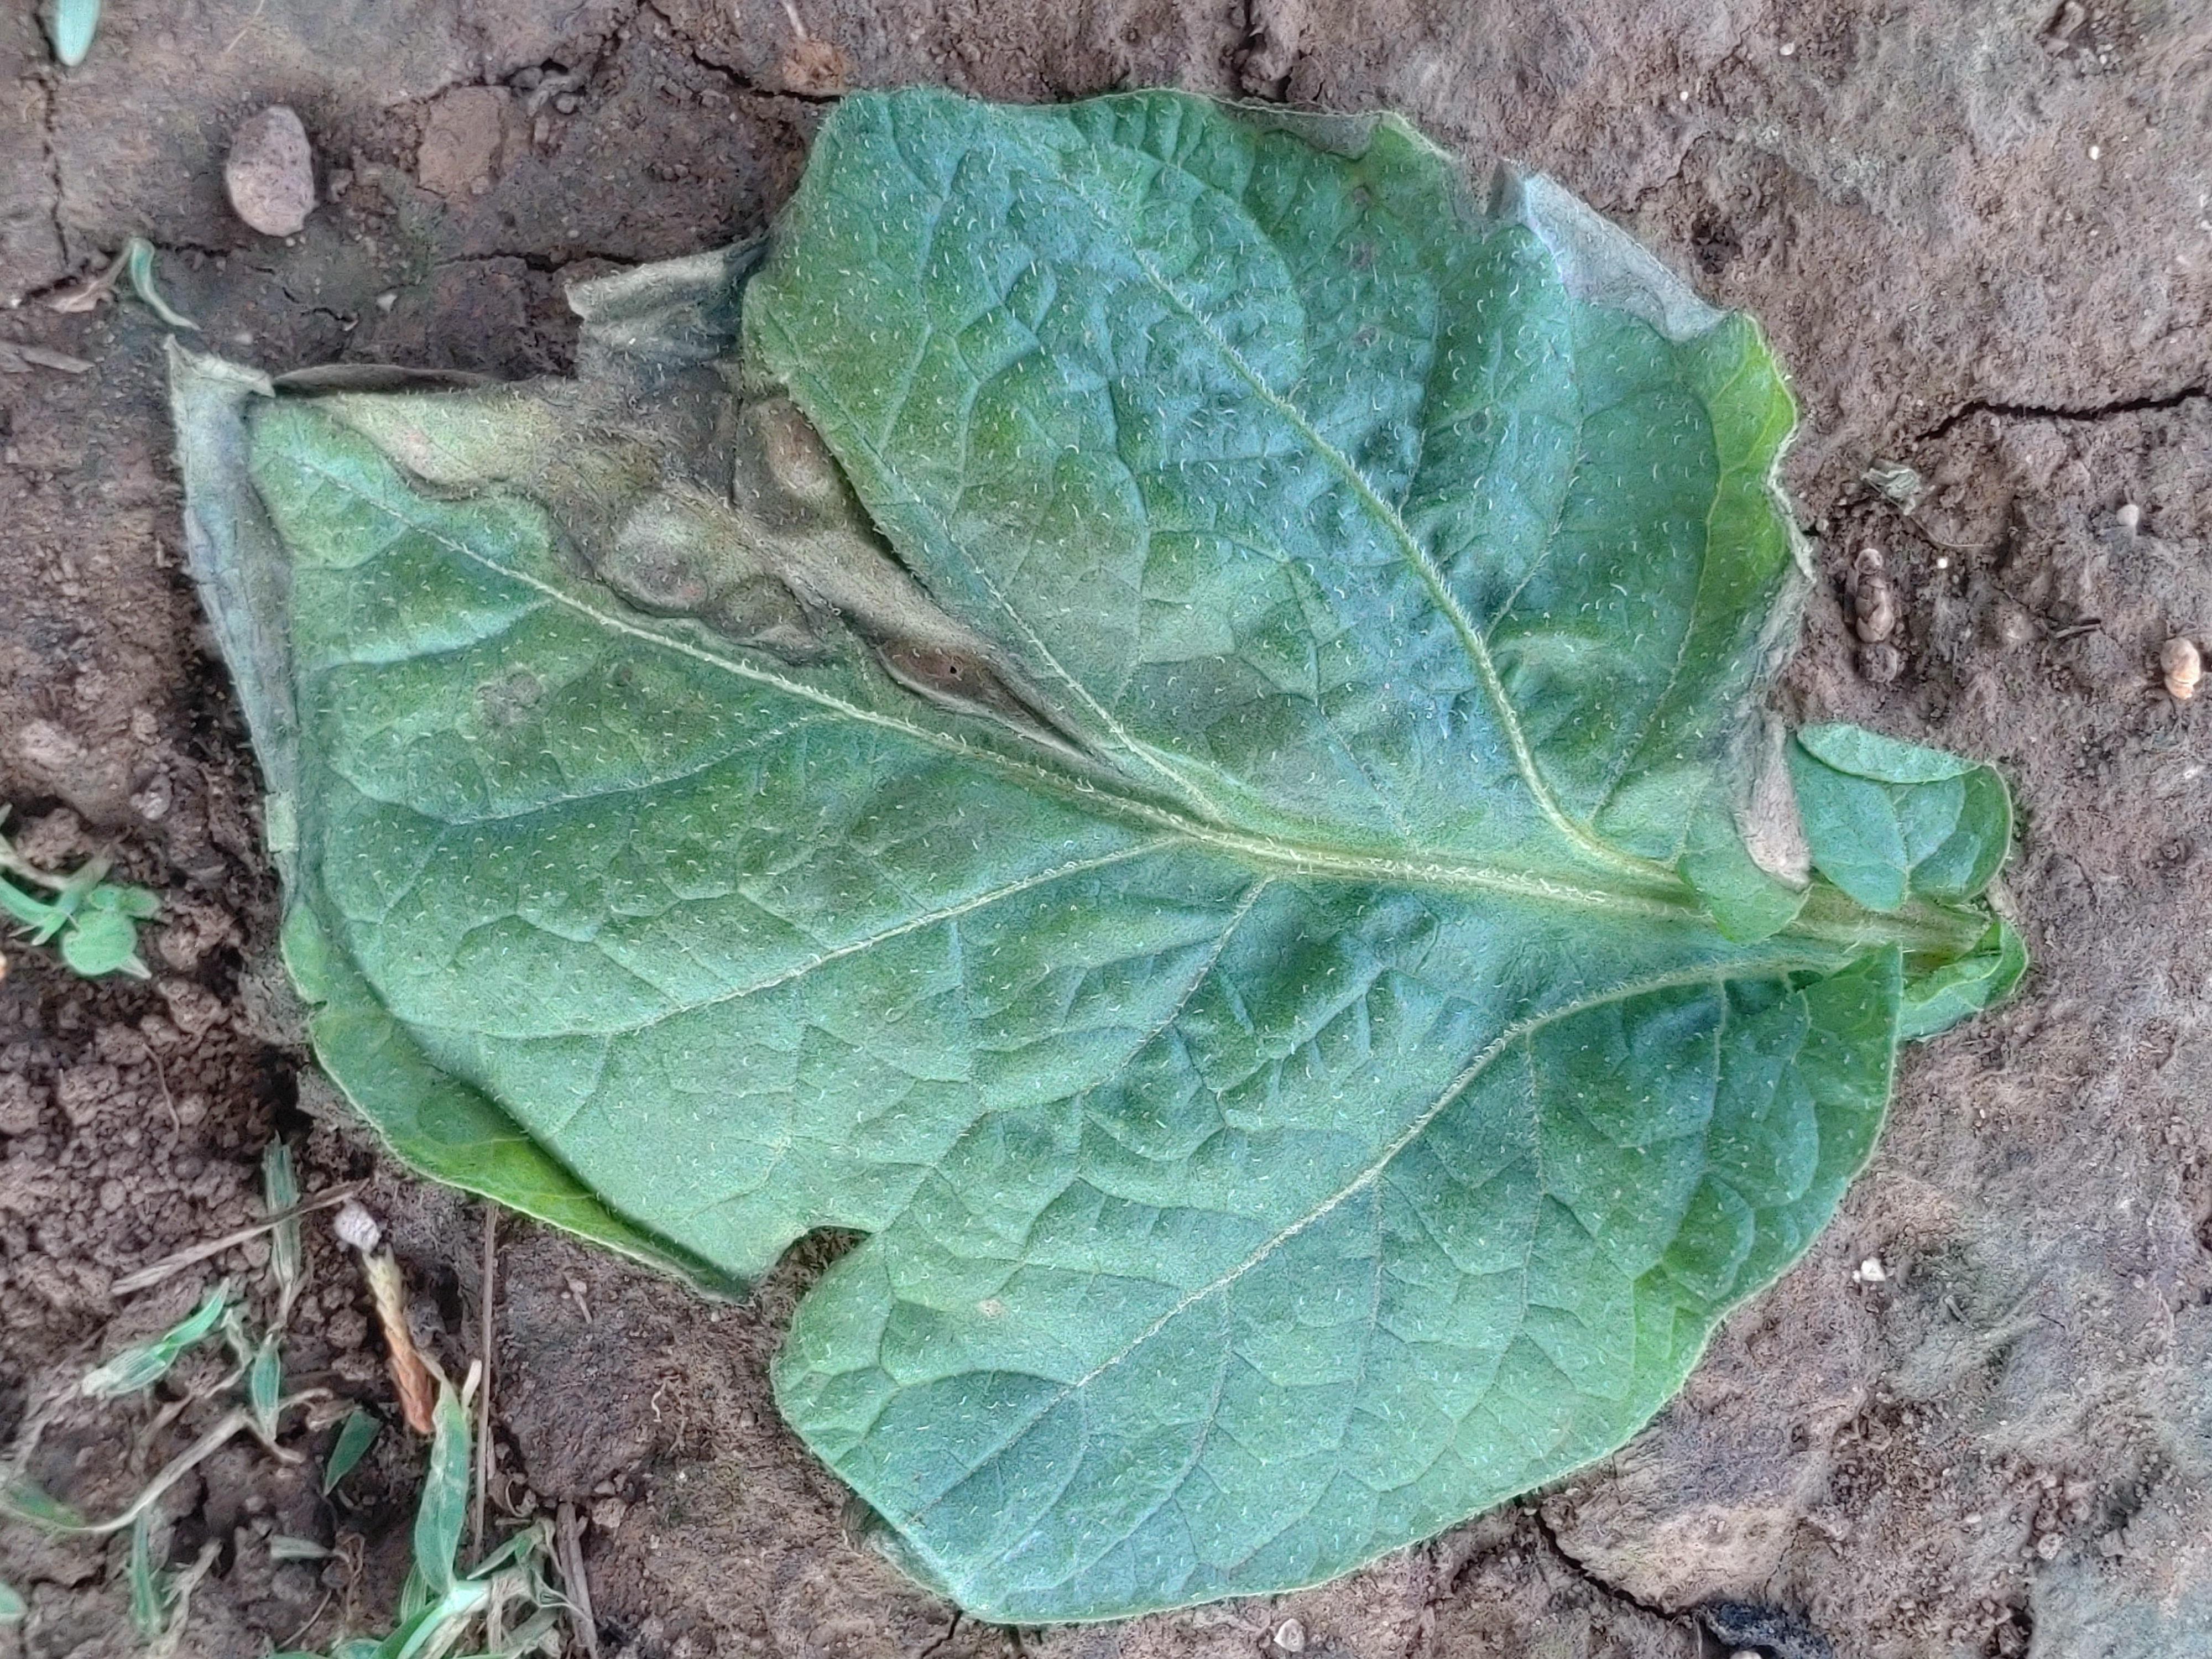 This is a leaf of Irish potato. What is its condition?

early blight
